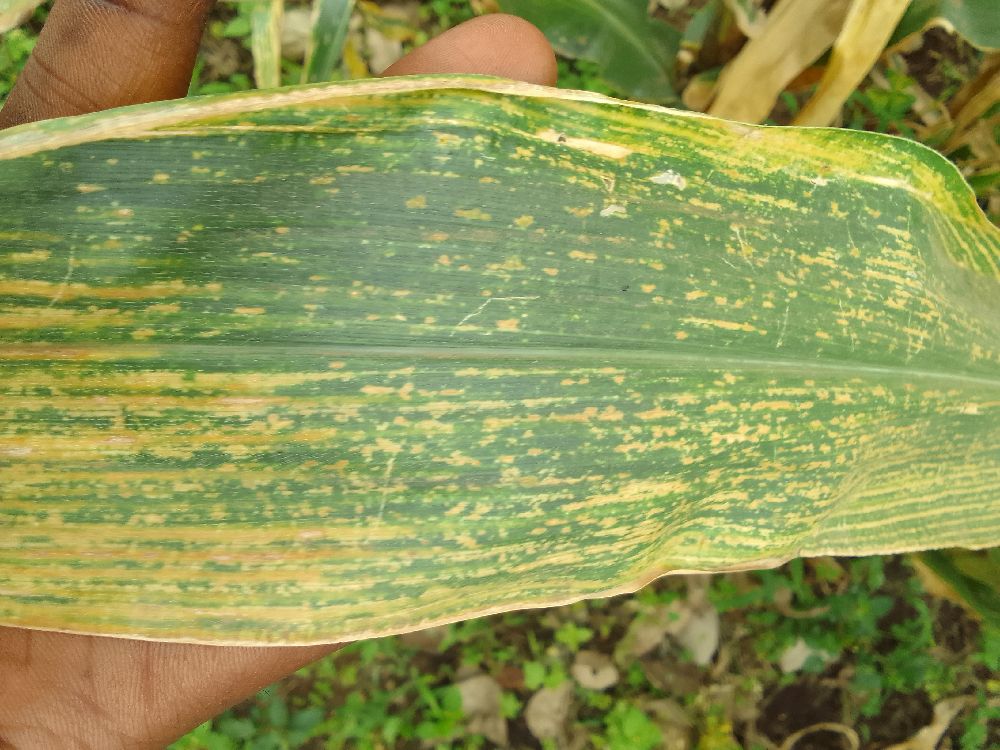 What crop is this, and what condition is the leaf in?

maize, maize lethal necrosis
